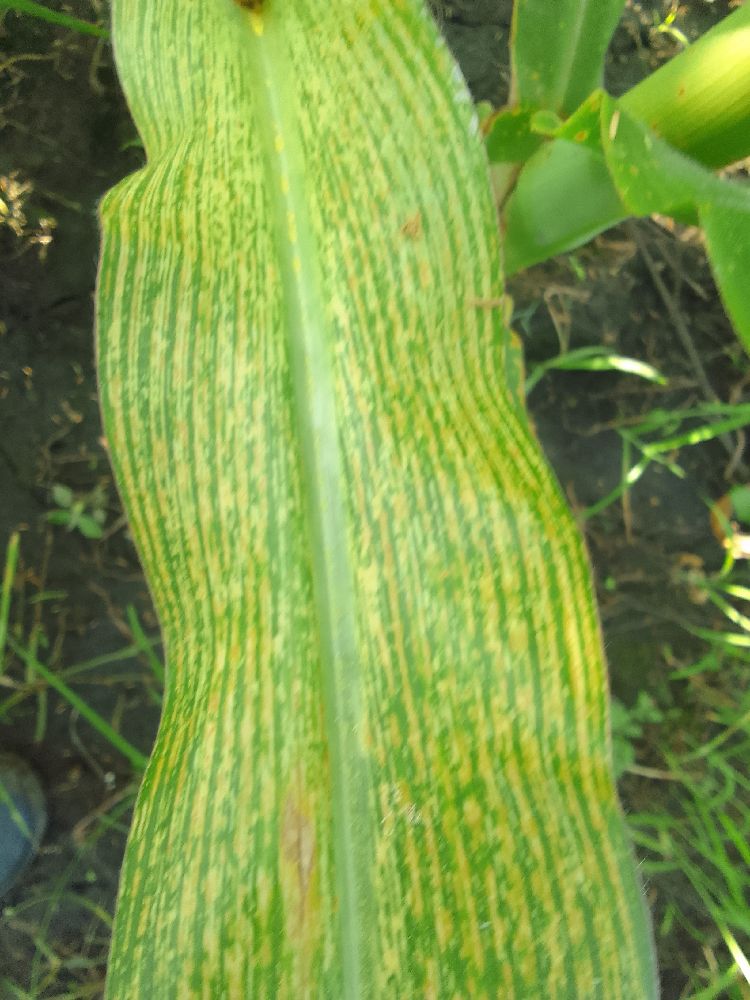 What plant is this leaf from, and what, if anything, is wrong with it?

maize, maize streak virus
